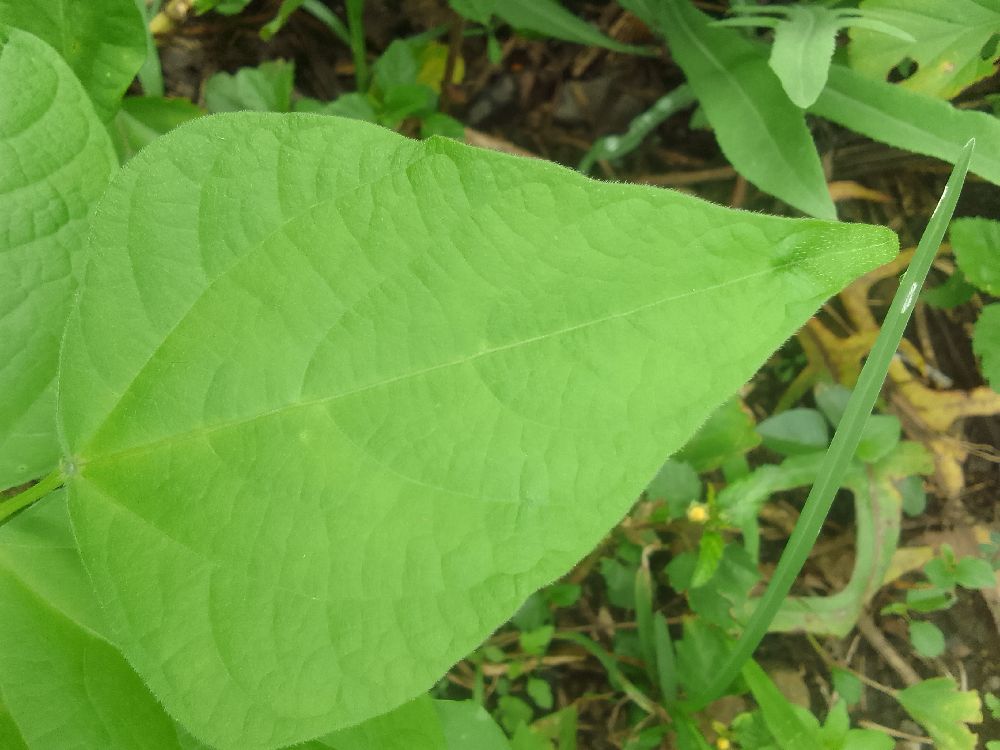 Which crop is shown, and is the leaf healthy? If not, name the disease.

common bean, healthy
